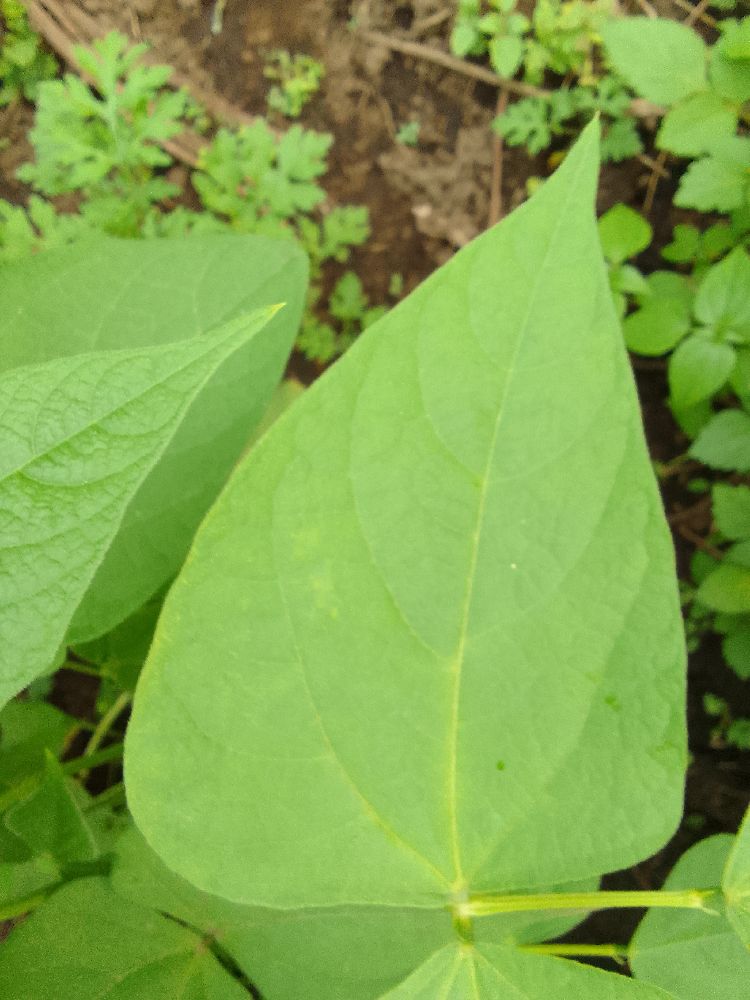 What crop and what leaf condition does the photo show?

common bean, healthy
